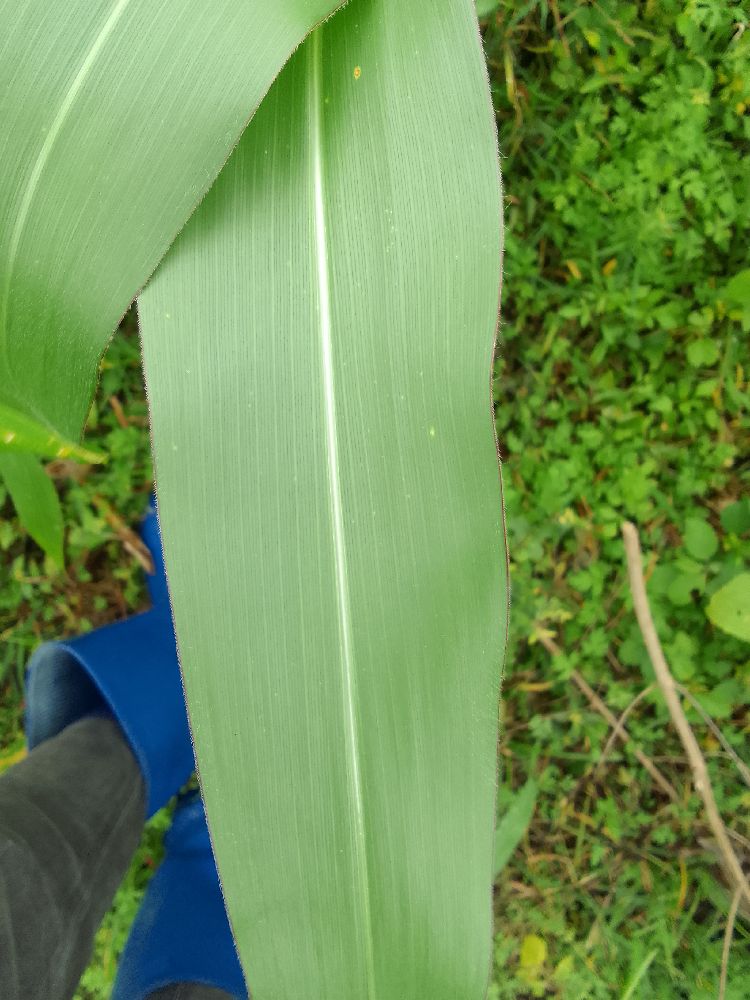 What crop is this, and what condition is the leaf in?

maize, healthy
